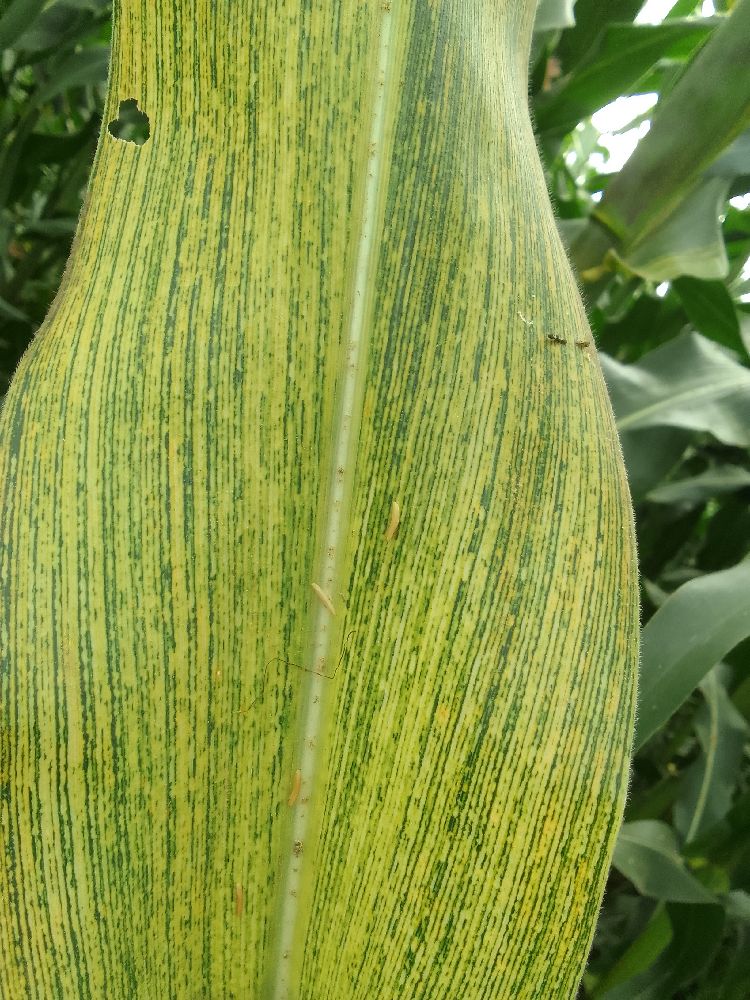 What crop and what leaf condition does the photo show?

maize, maize streak virus
